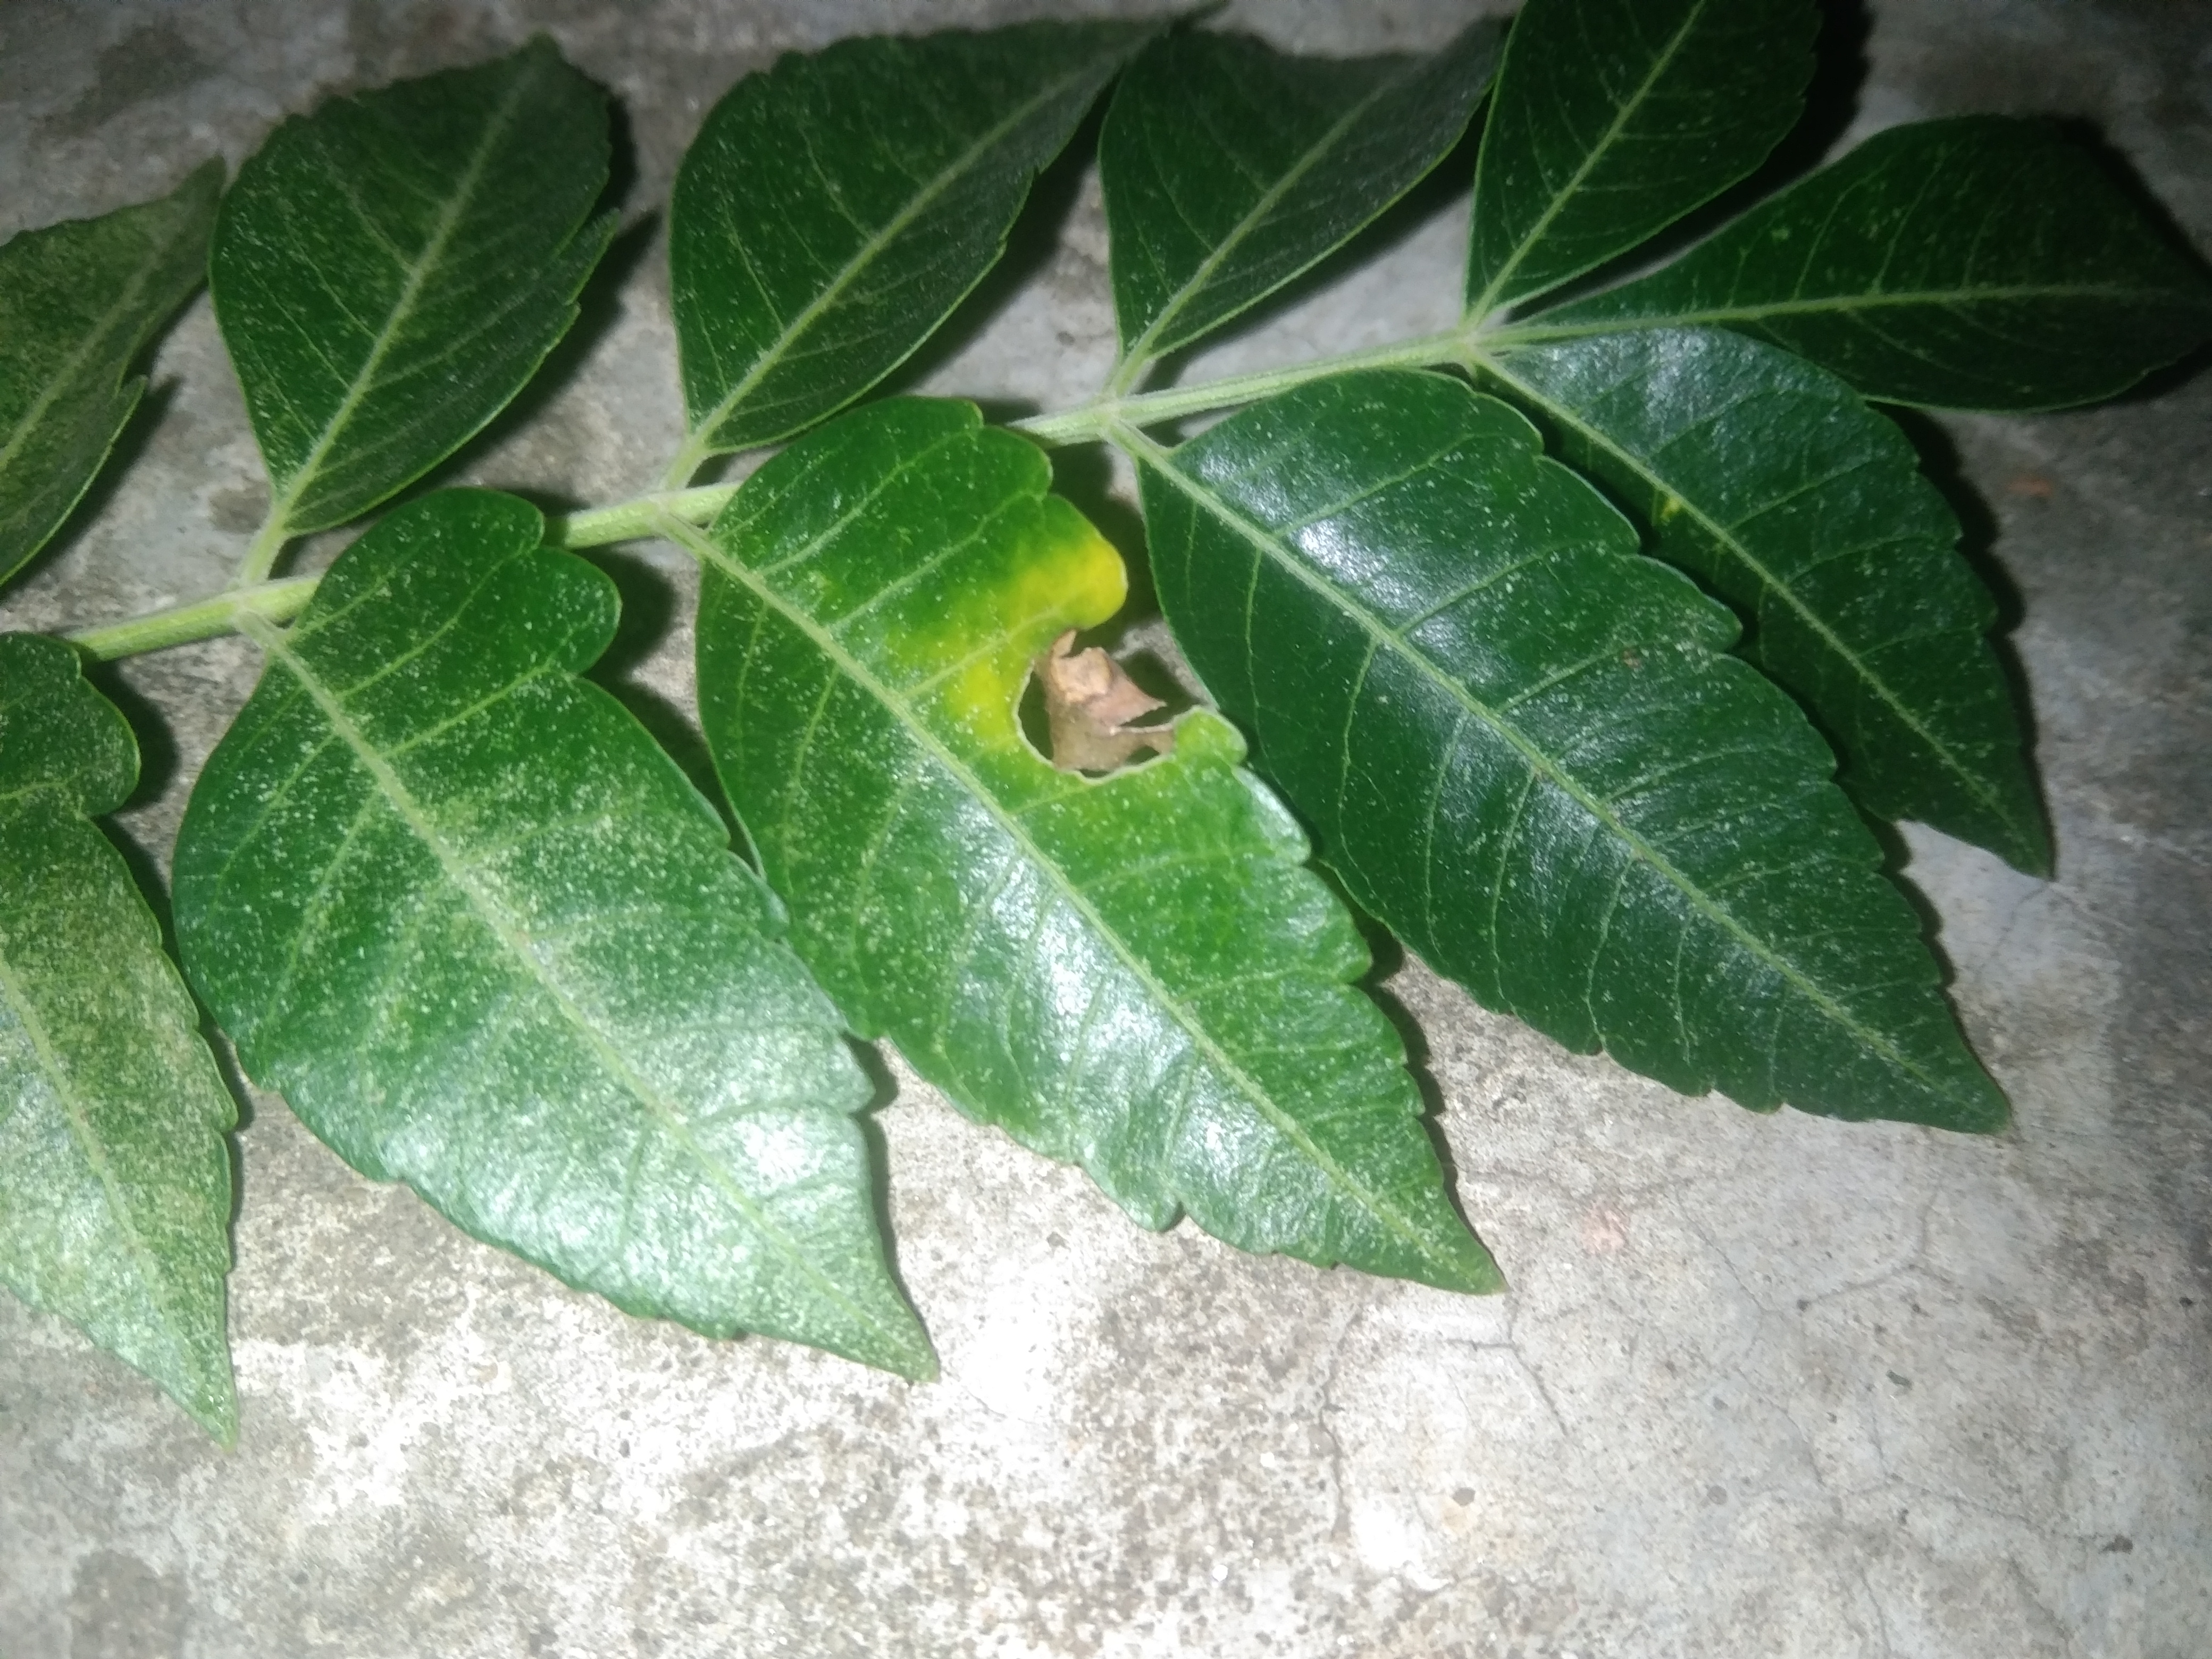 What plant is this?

neem
